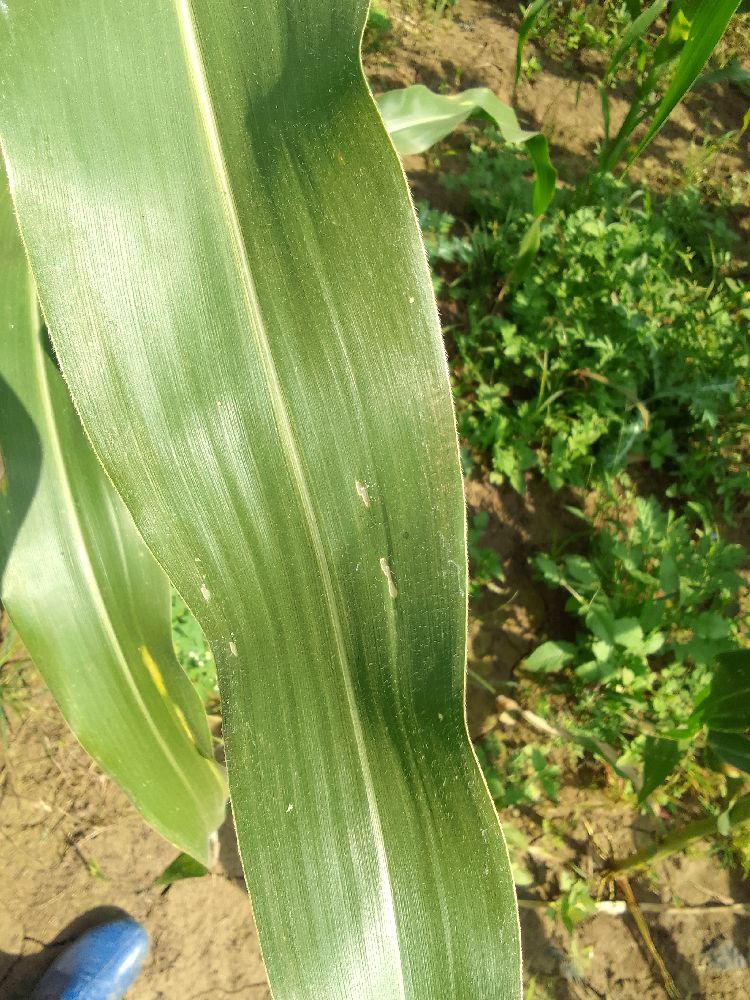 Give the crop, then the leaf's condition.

maize, healthy
